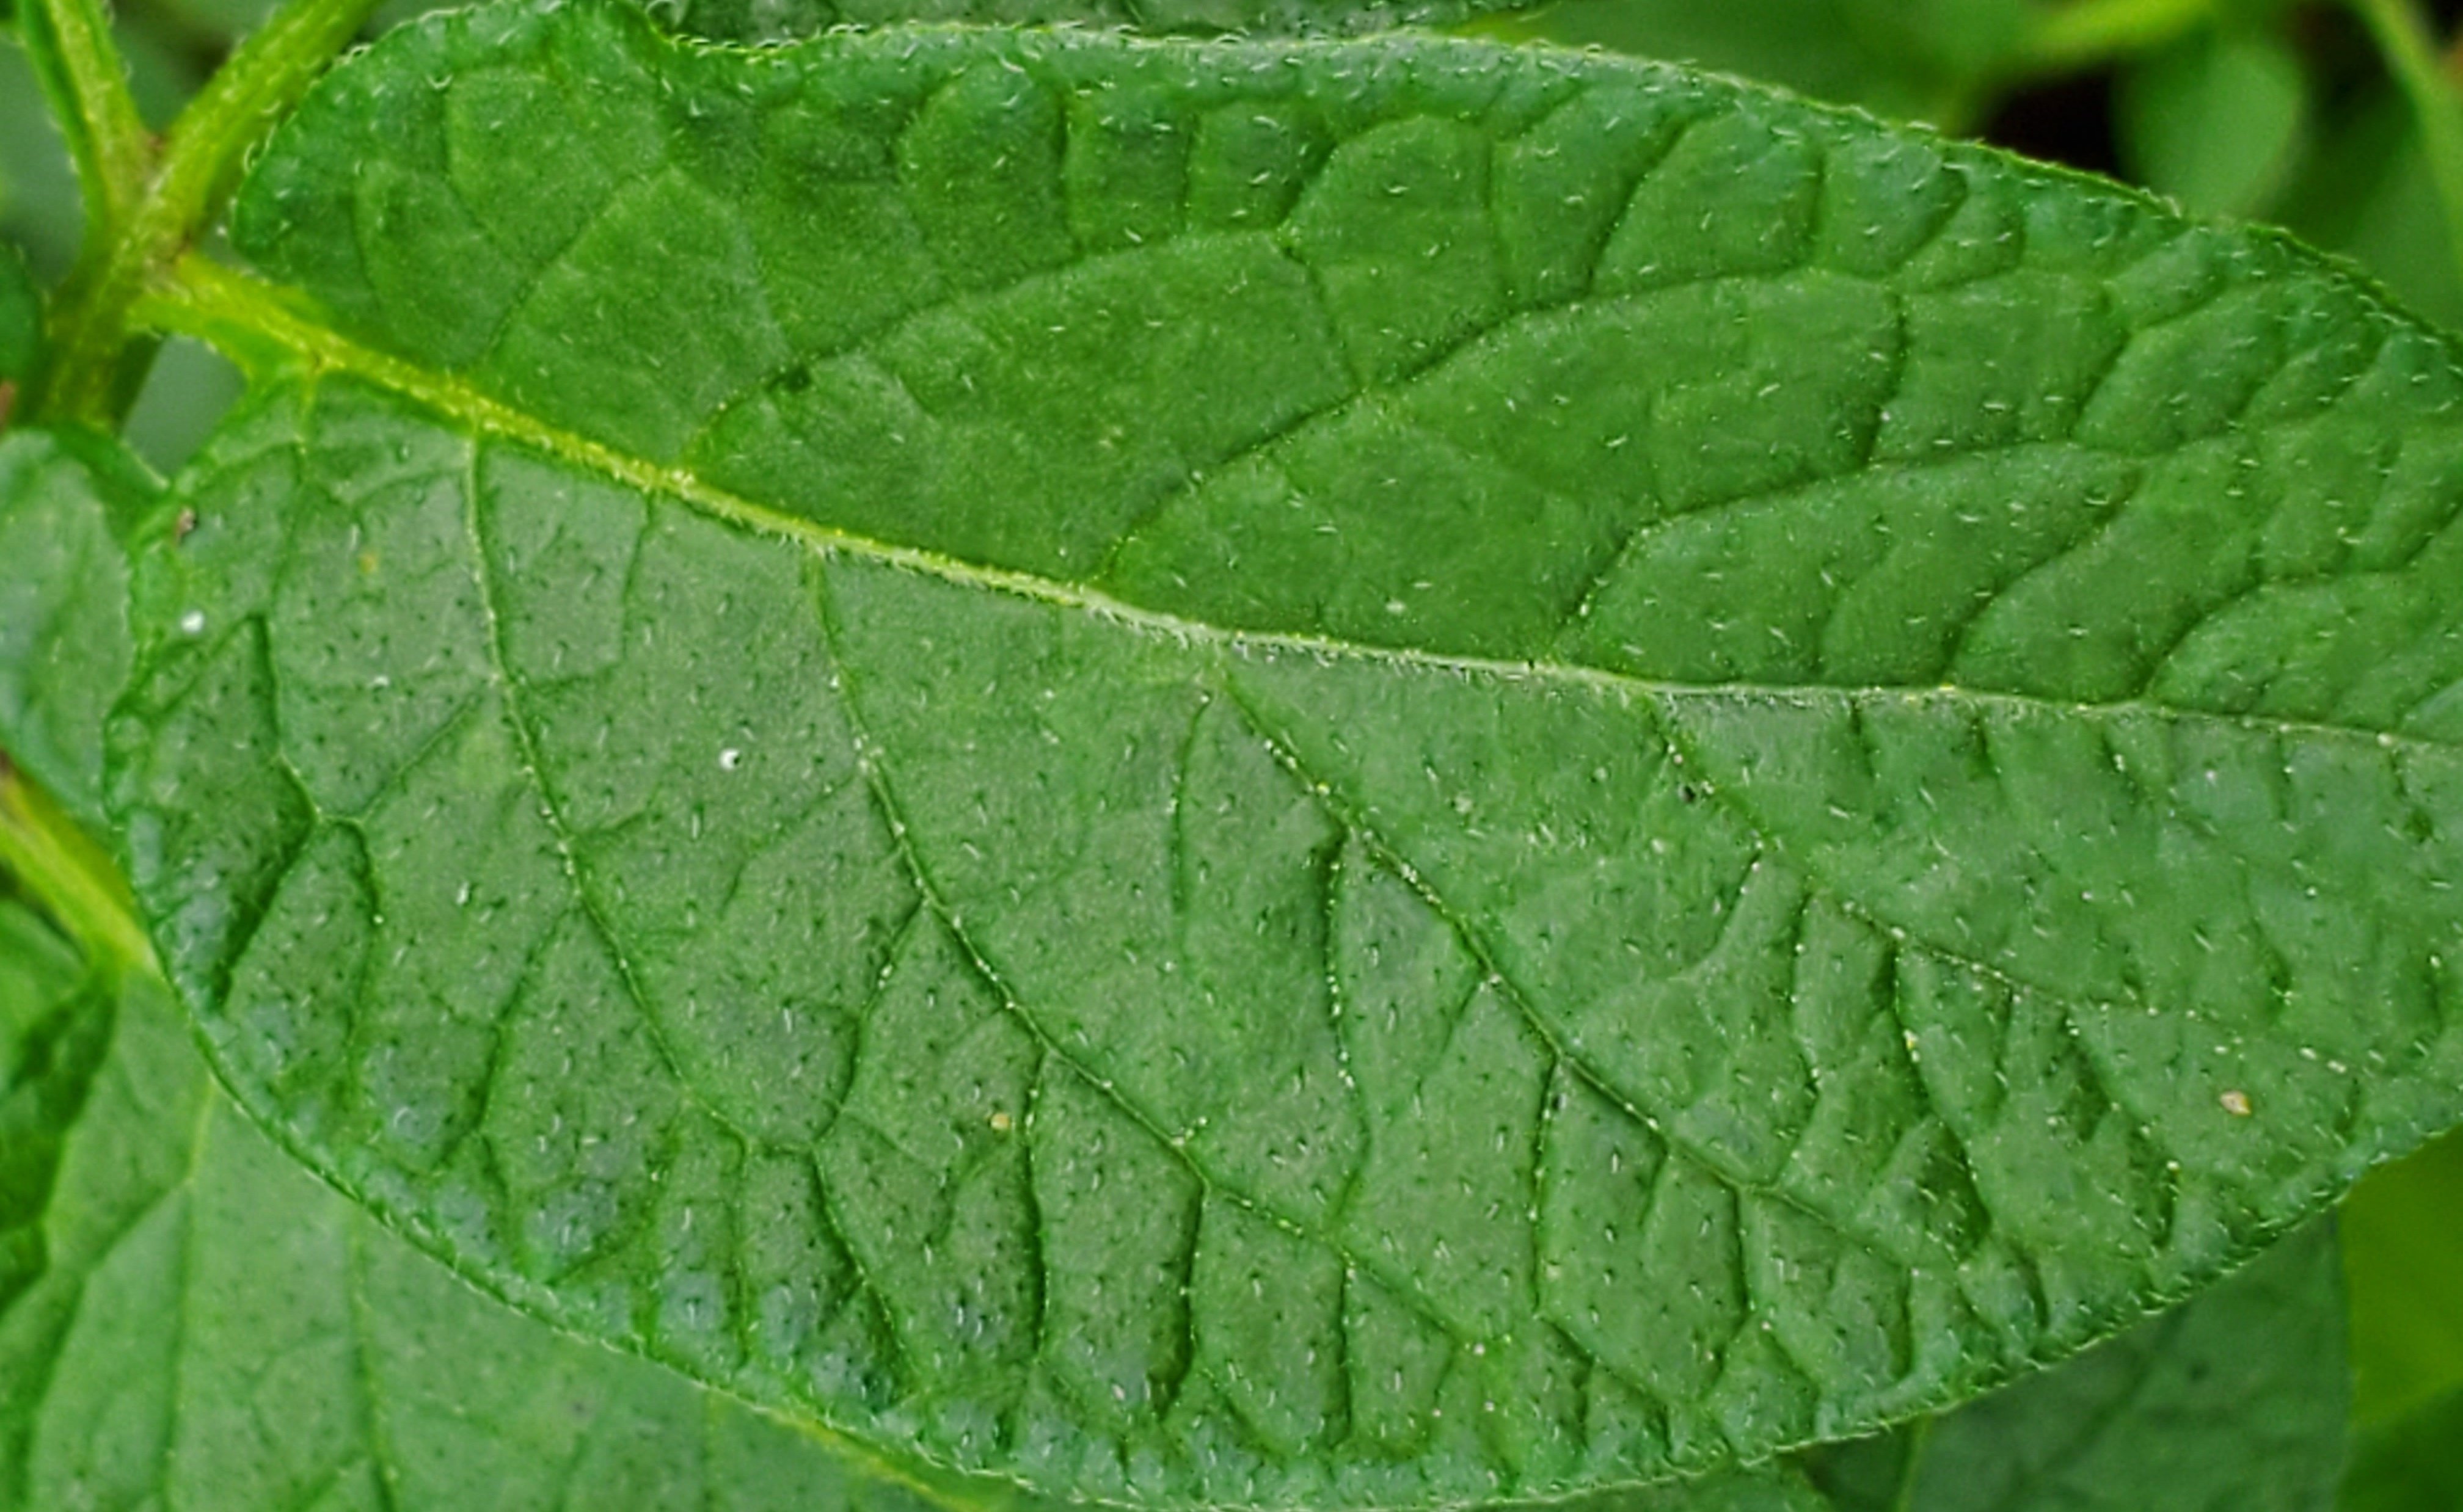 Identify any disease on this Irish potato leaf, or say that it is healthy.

healthy
